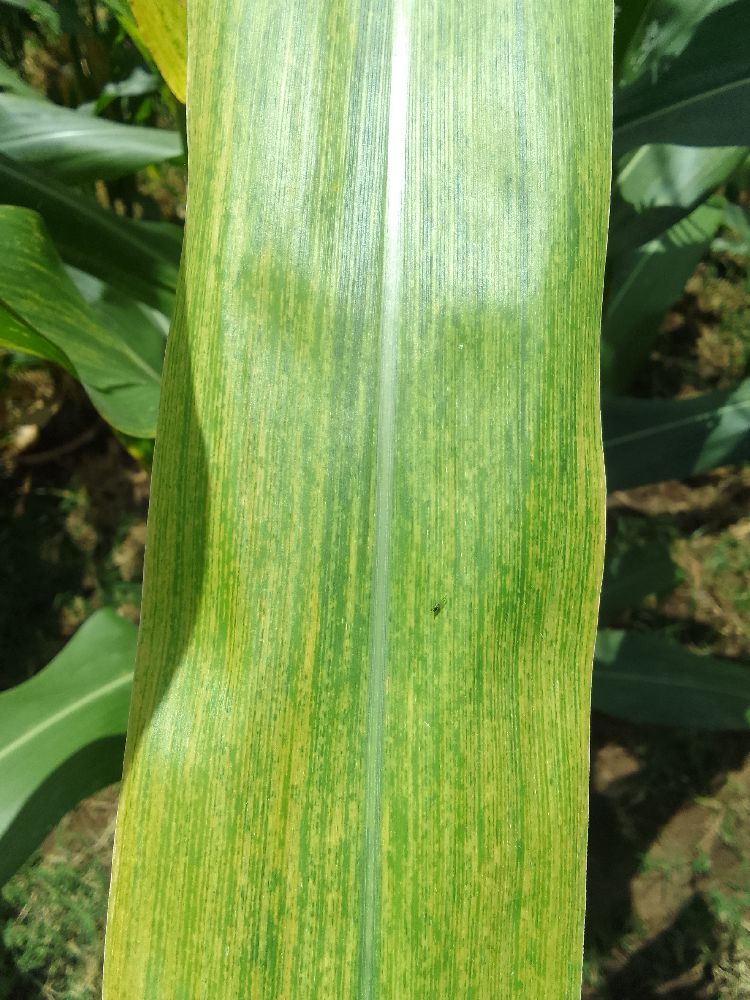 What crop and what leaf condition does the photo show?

maize, maize lethal necrosis
